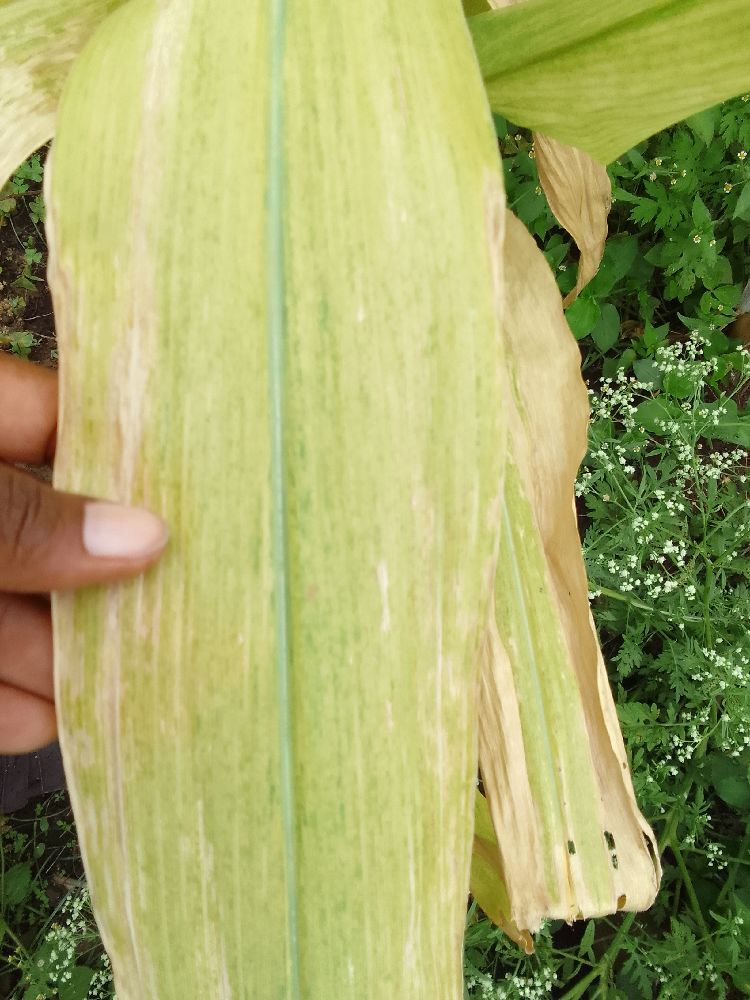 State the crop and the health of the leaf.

maize, maize lethal necrosis
